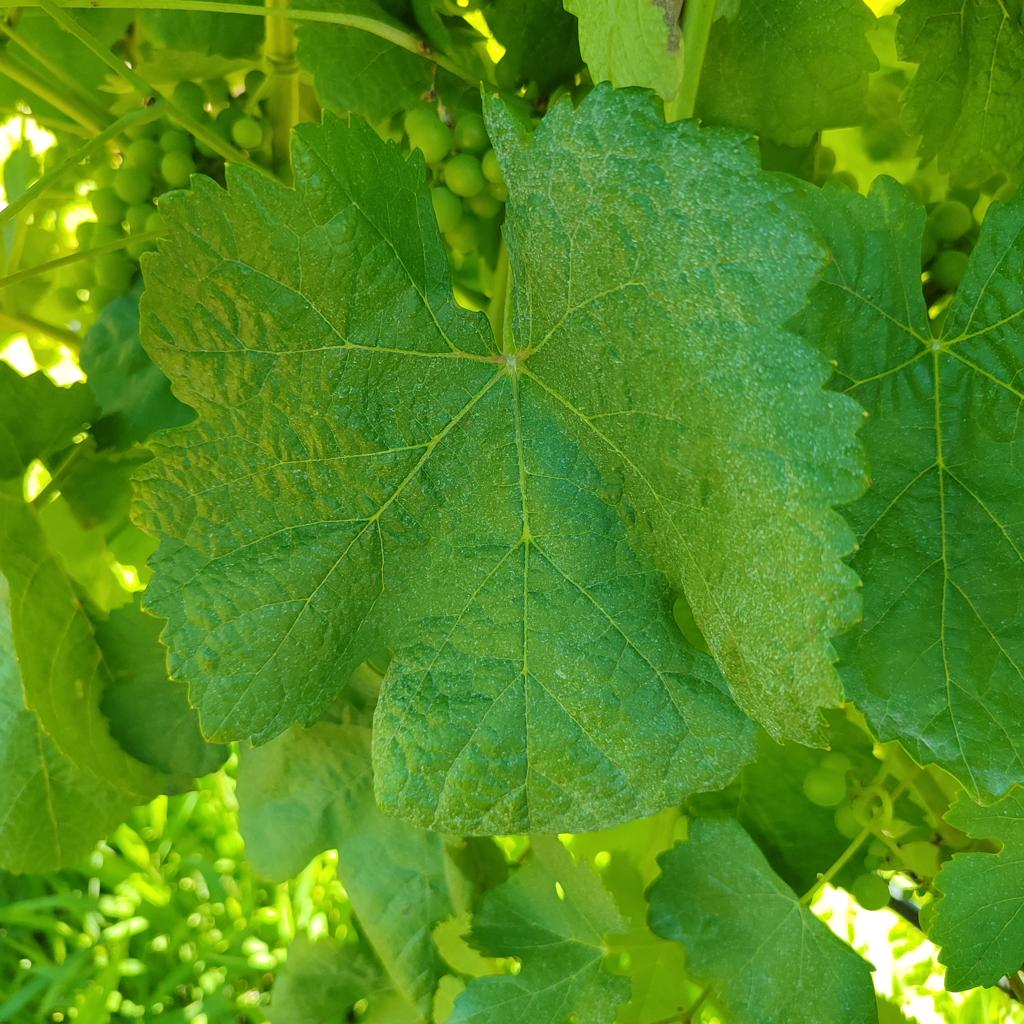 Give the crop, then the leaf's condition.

grapevine, healthy
